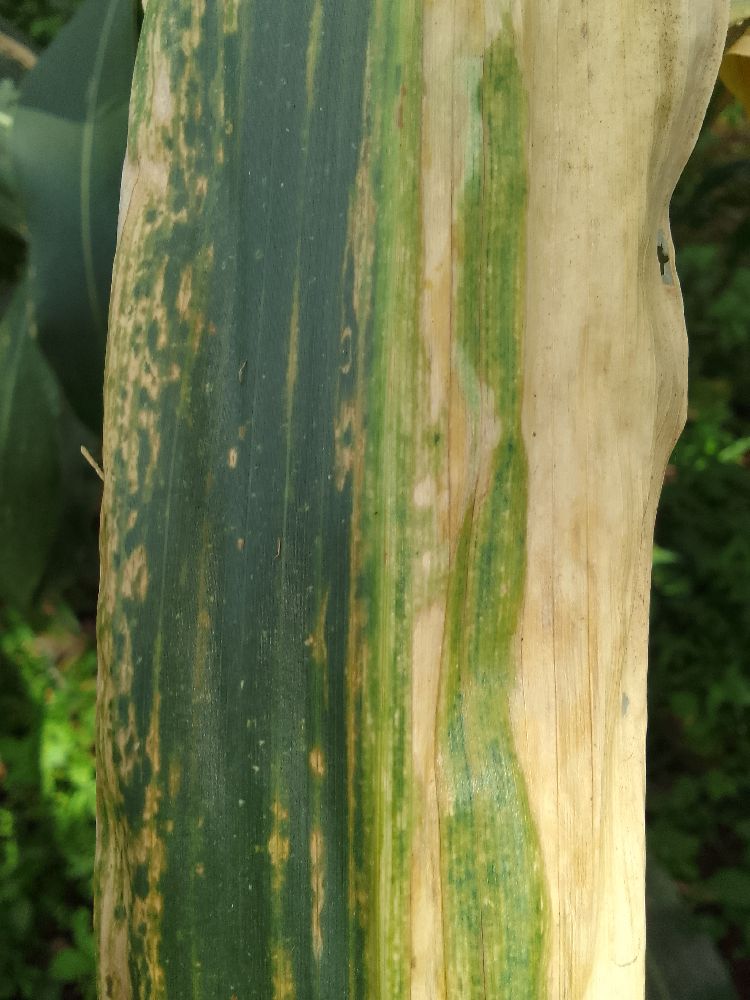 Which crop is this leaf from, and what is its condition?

maize, maize lethal necrosis
